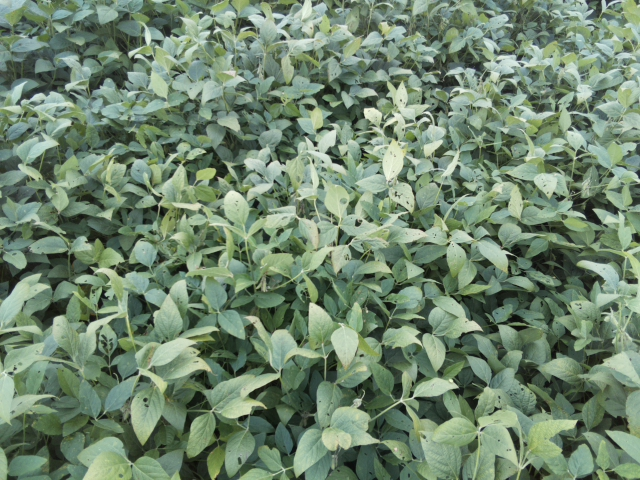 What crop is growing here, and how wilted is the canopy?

soybean, leaves with no wilting
